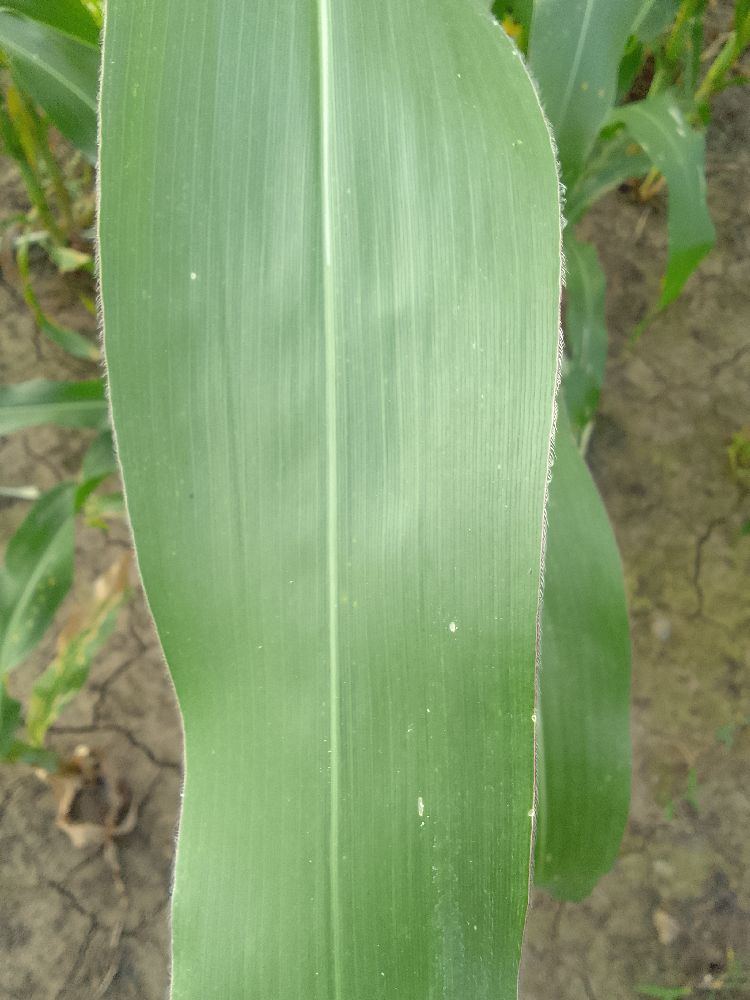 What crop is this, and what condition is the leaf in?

maize, healthy
